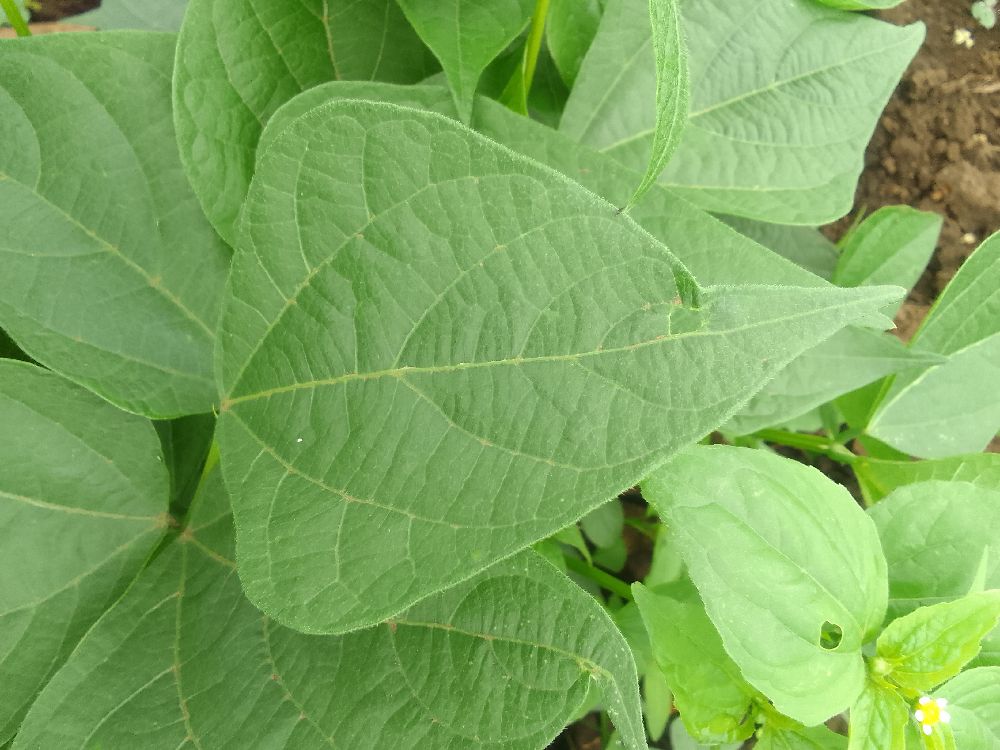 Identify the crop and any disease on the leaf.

common bean, healthy
